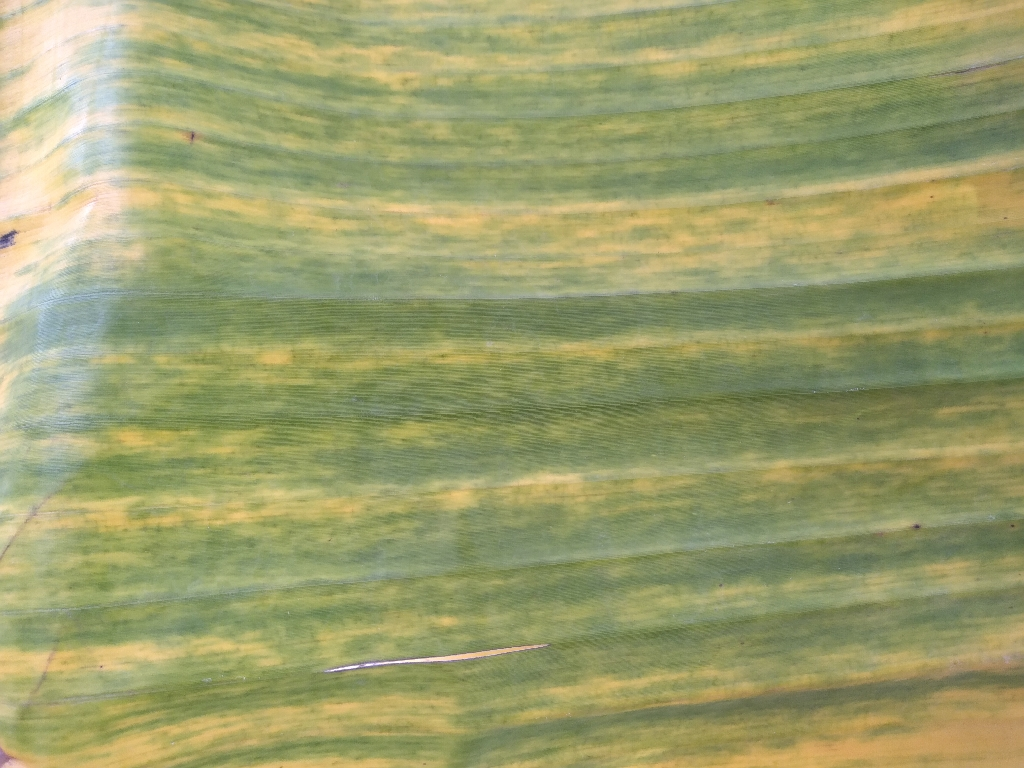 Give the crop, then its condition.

banana, fusarium wilt race 1
